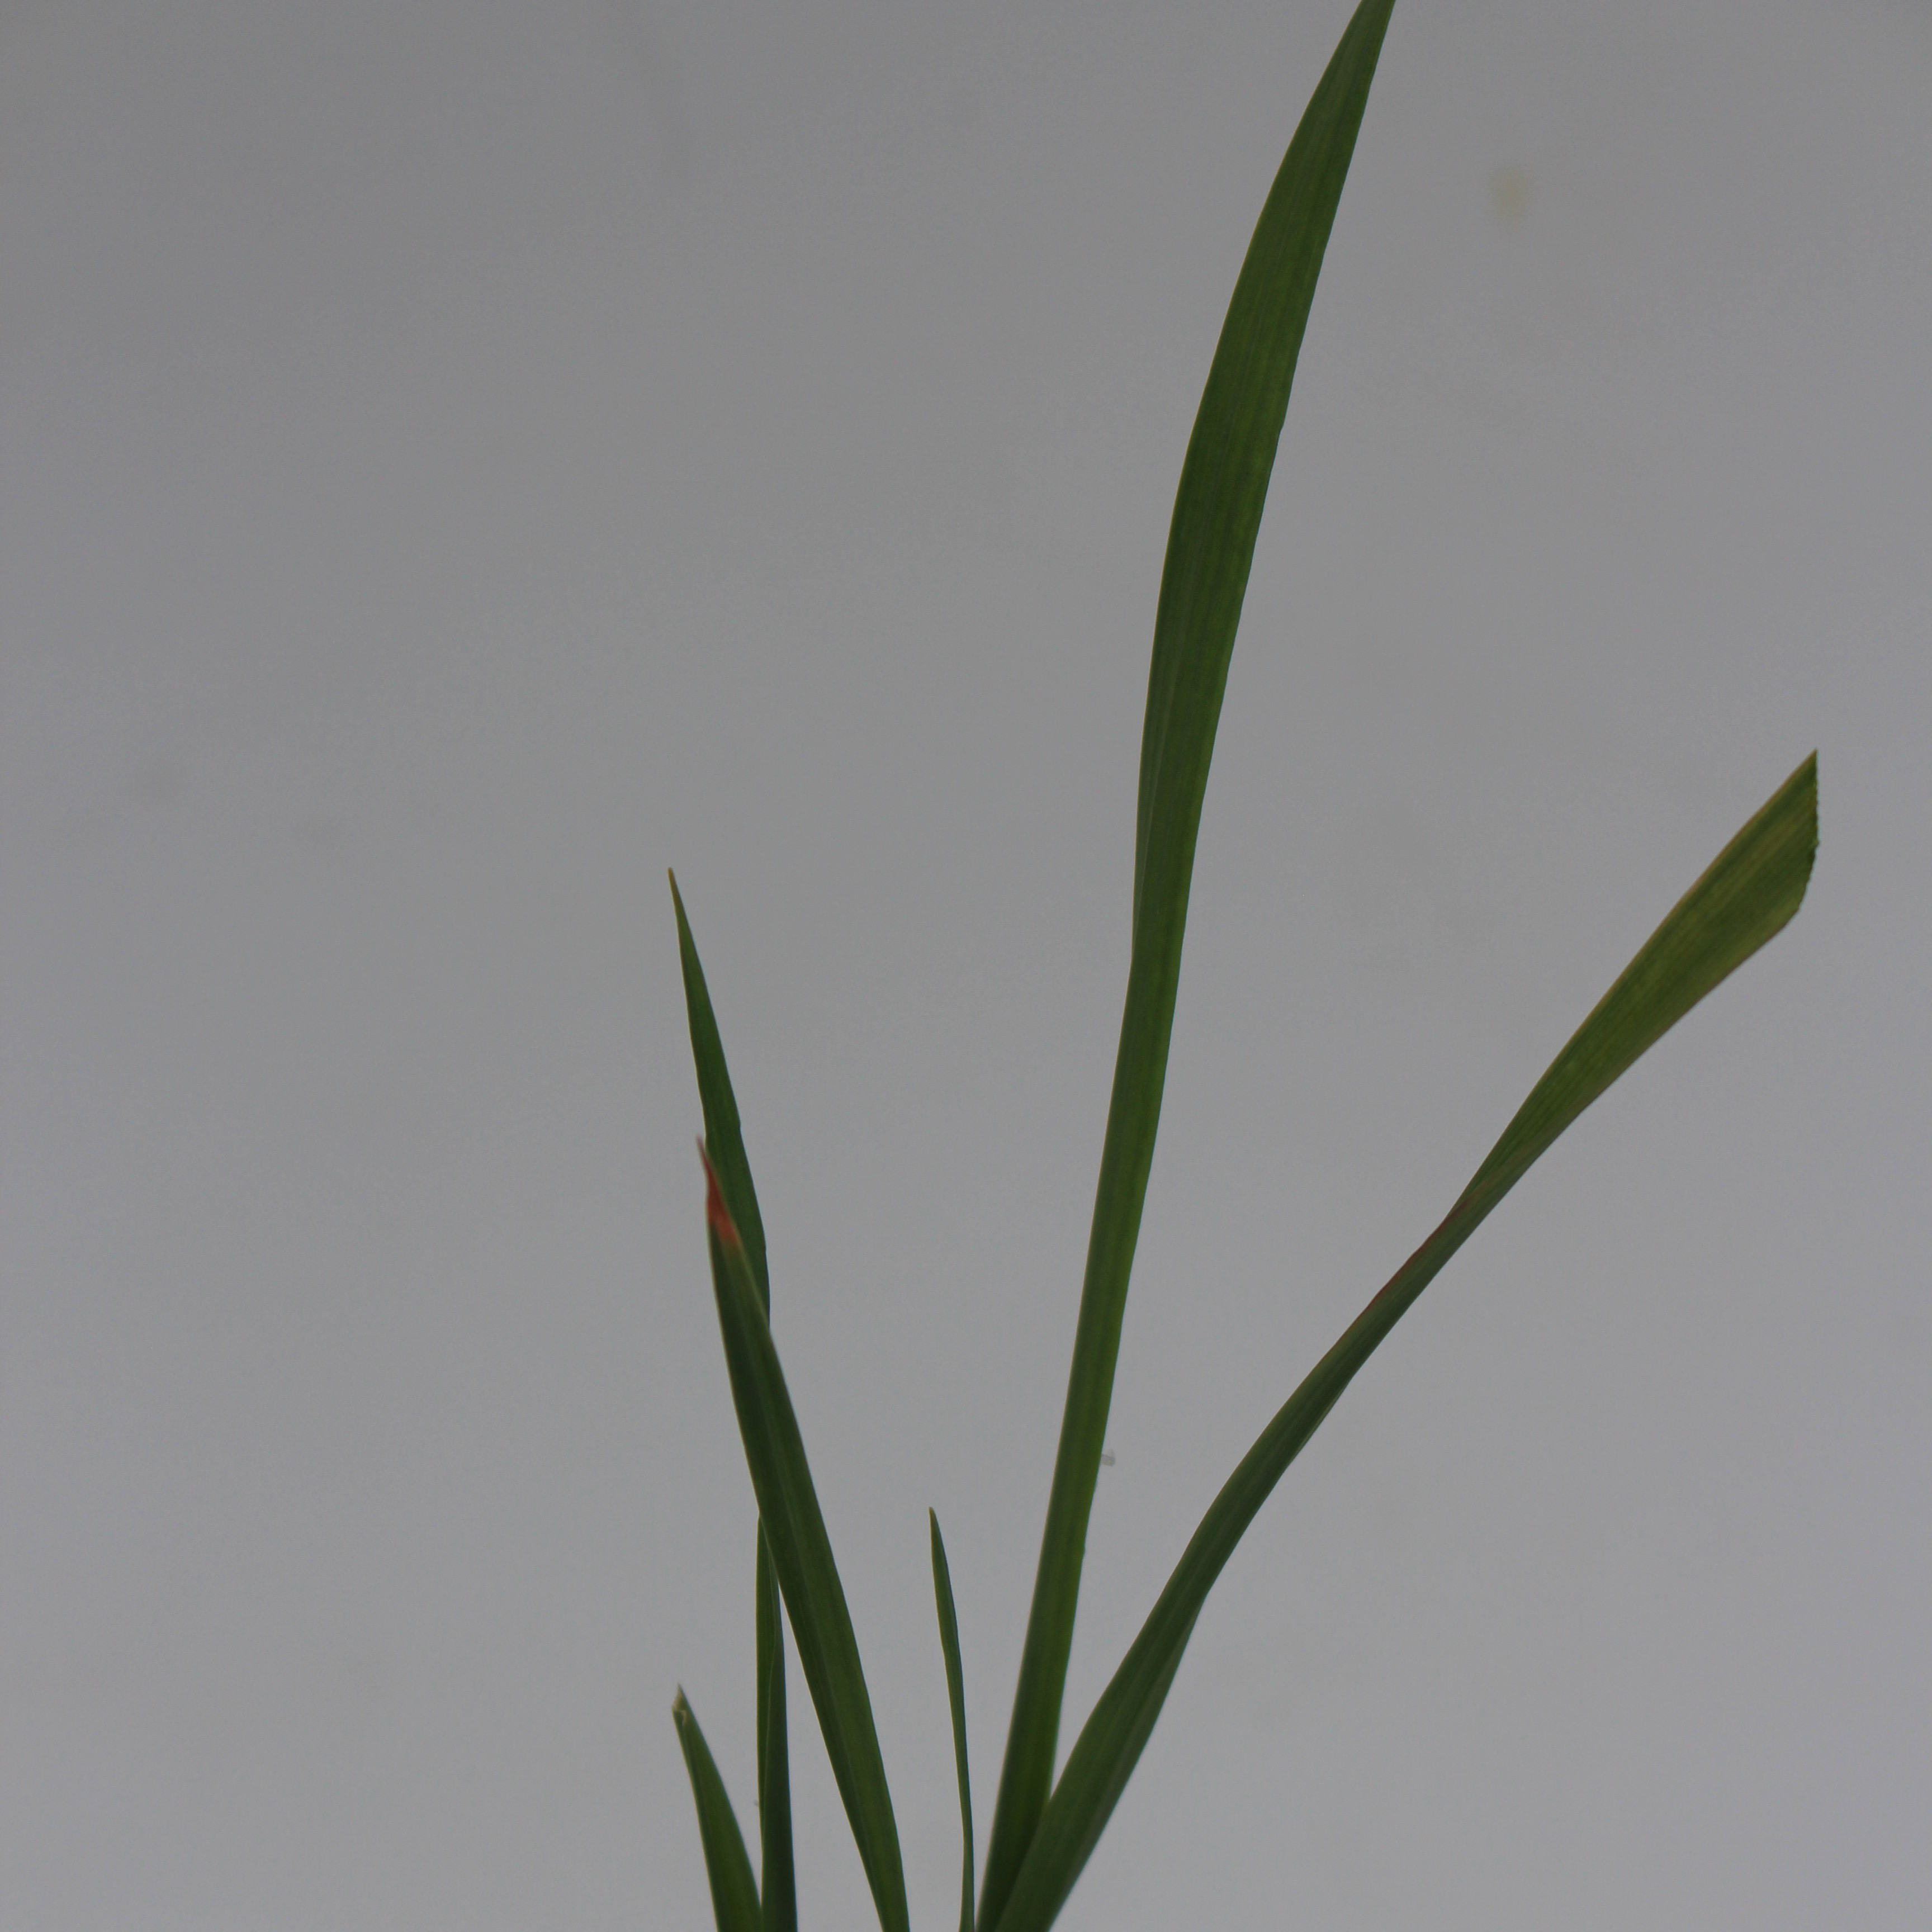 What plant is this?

Avena sterilis
